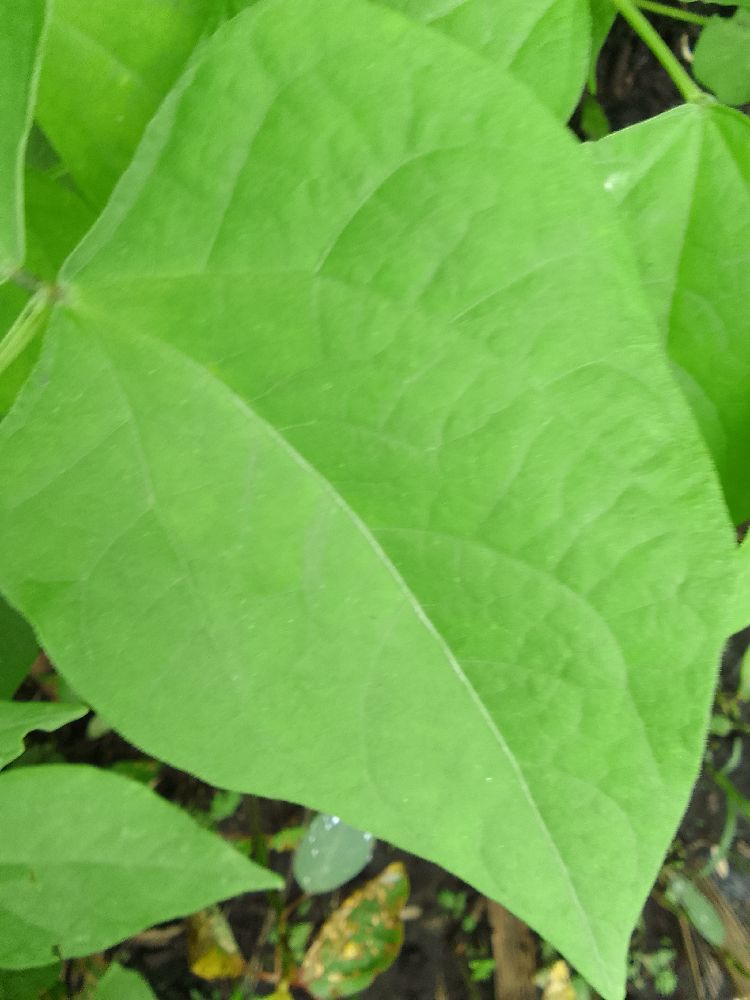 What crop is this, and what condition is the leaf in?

common bean, healthy
